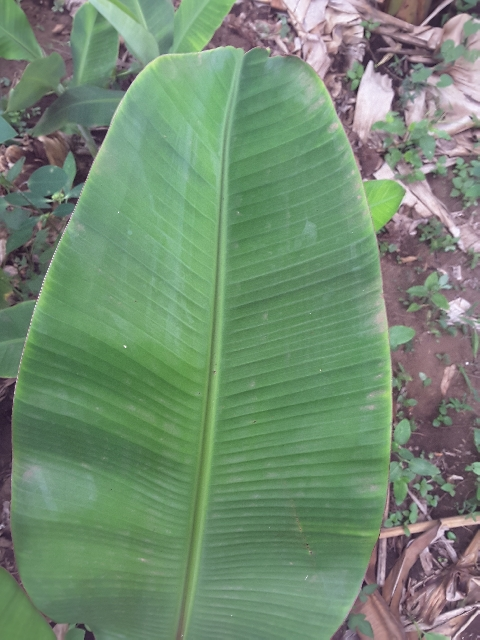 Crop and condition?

banana, healthy
